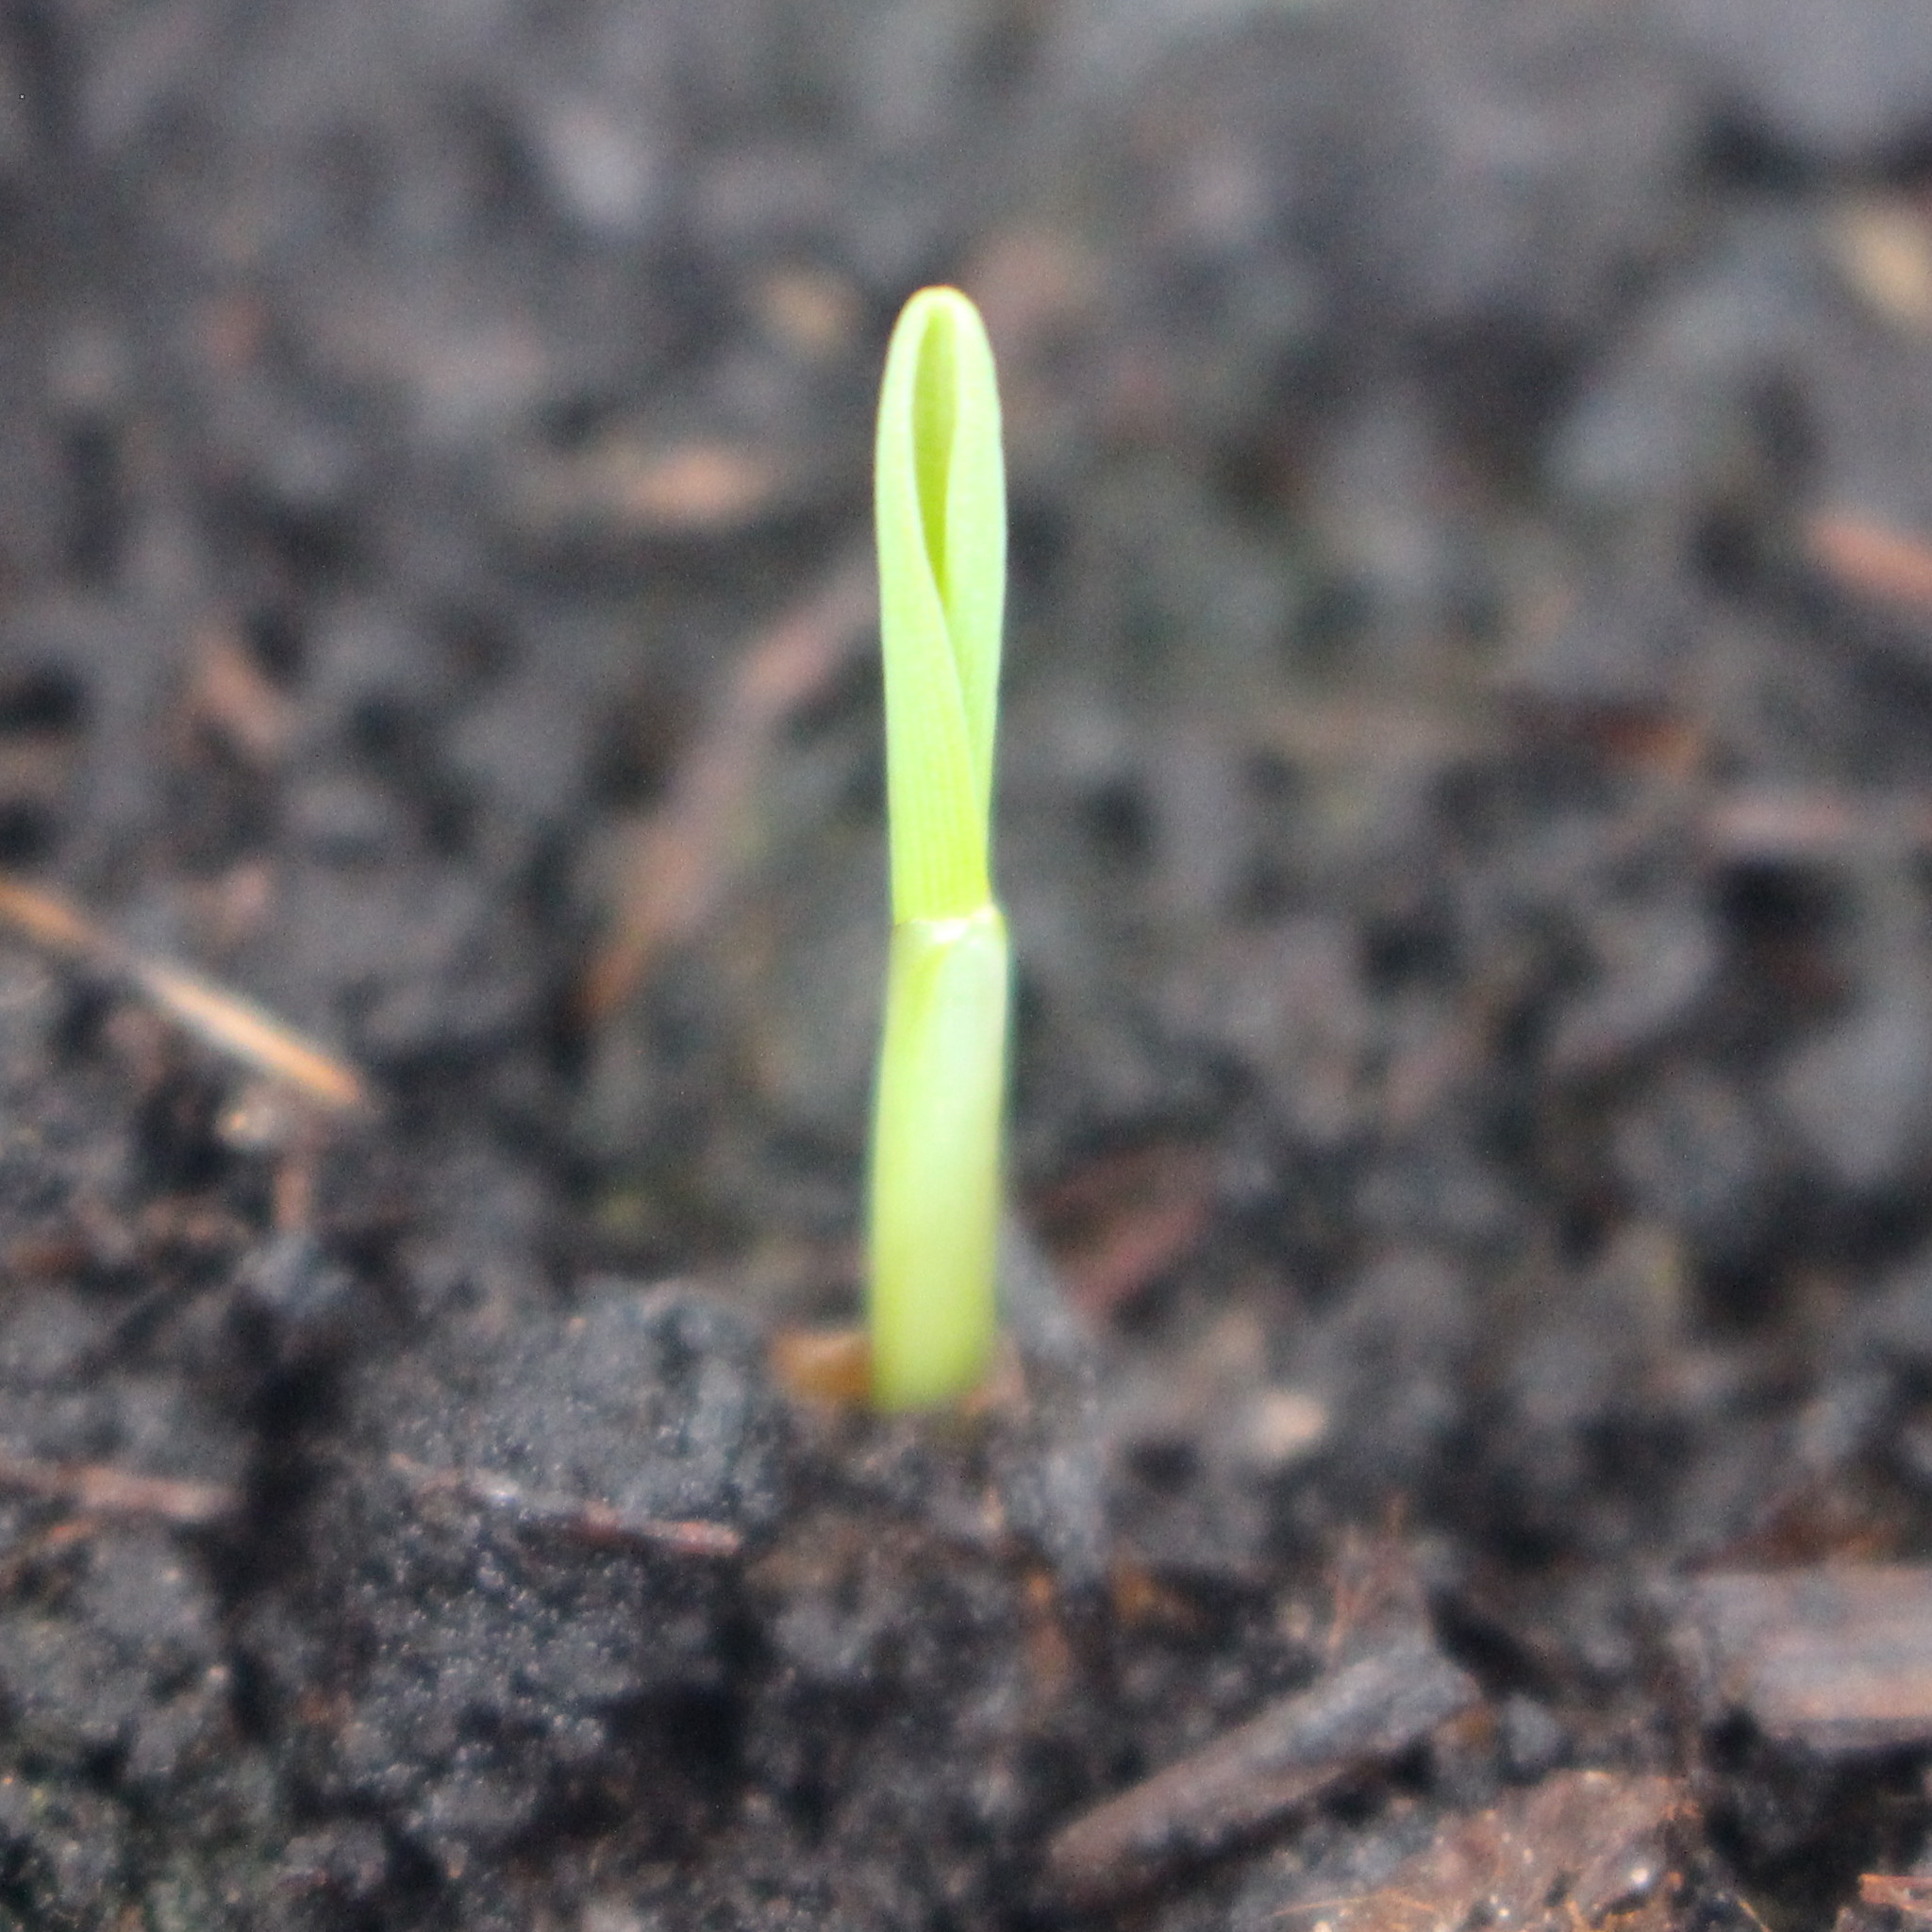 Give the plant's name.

Avena sterilis
